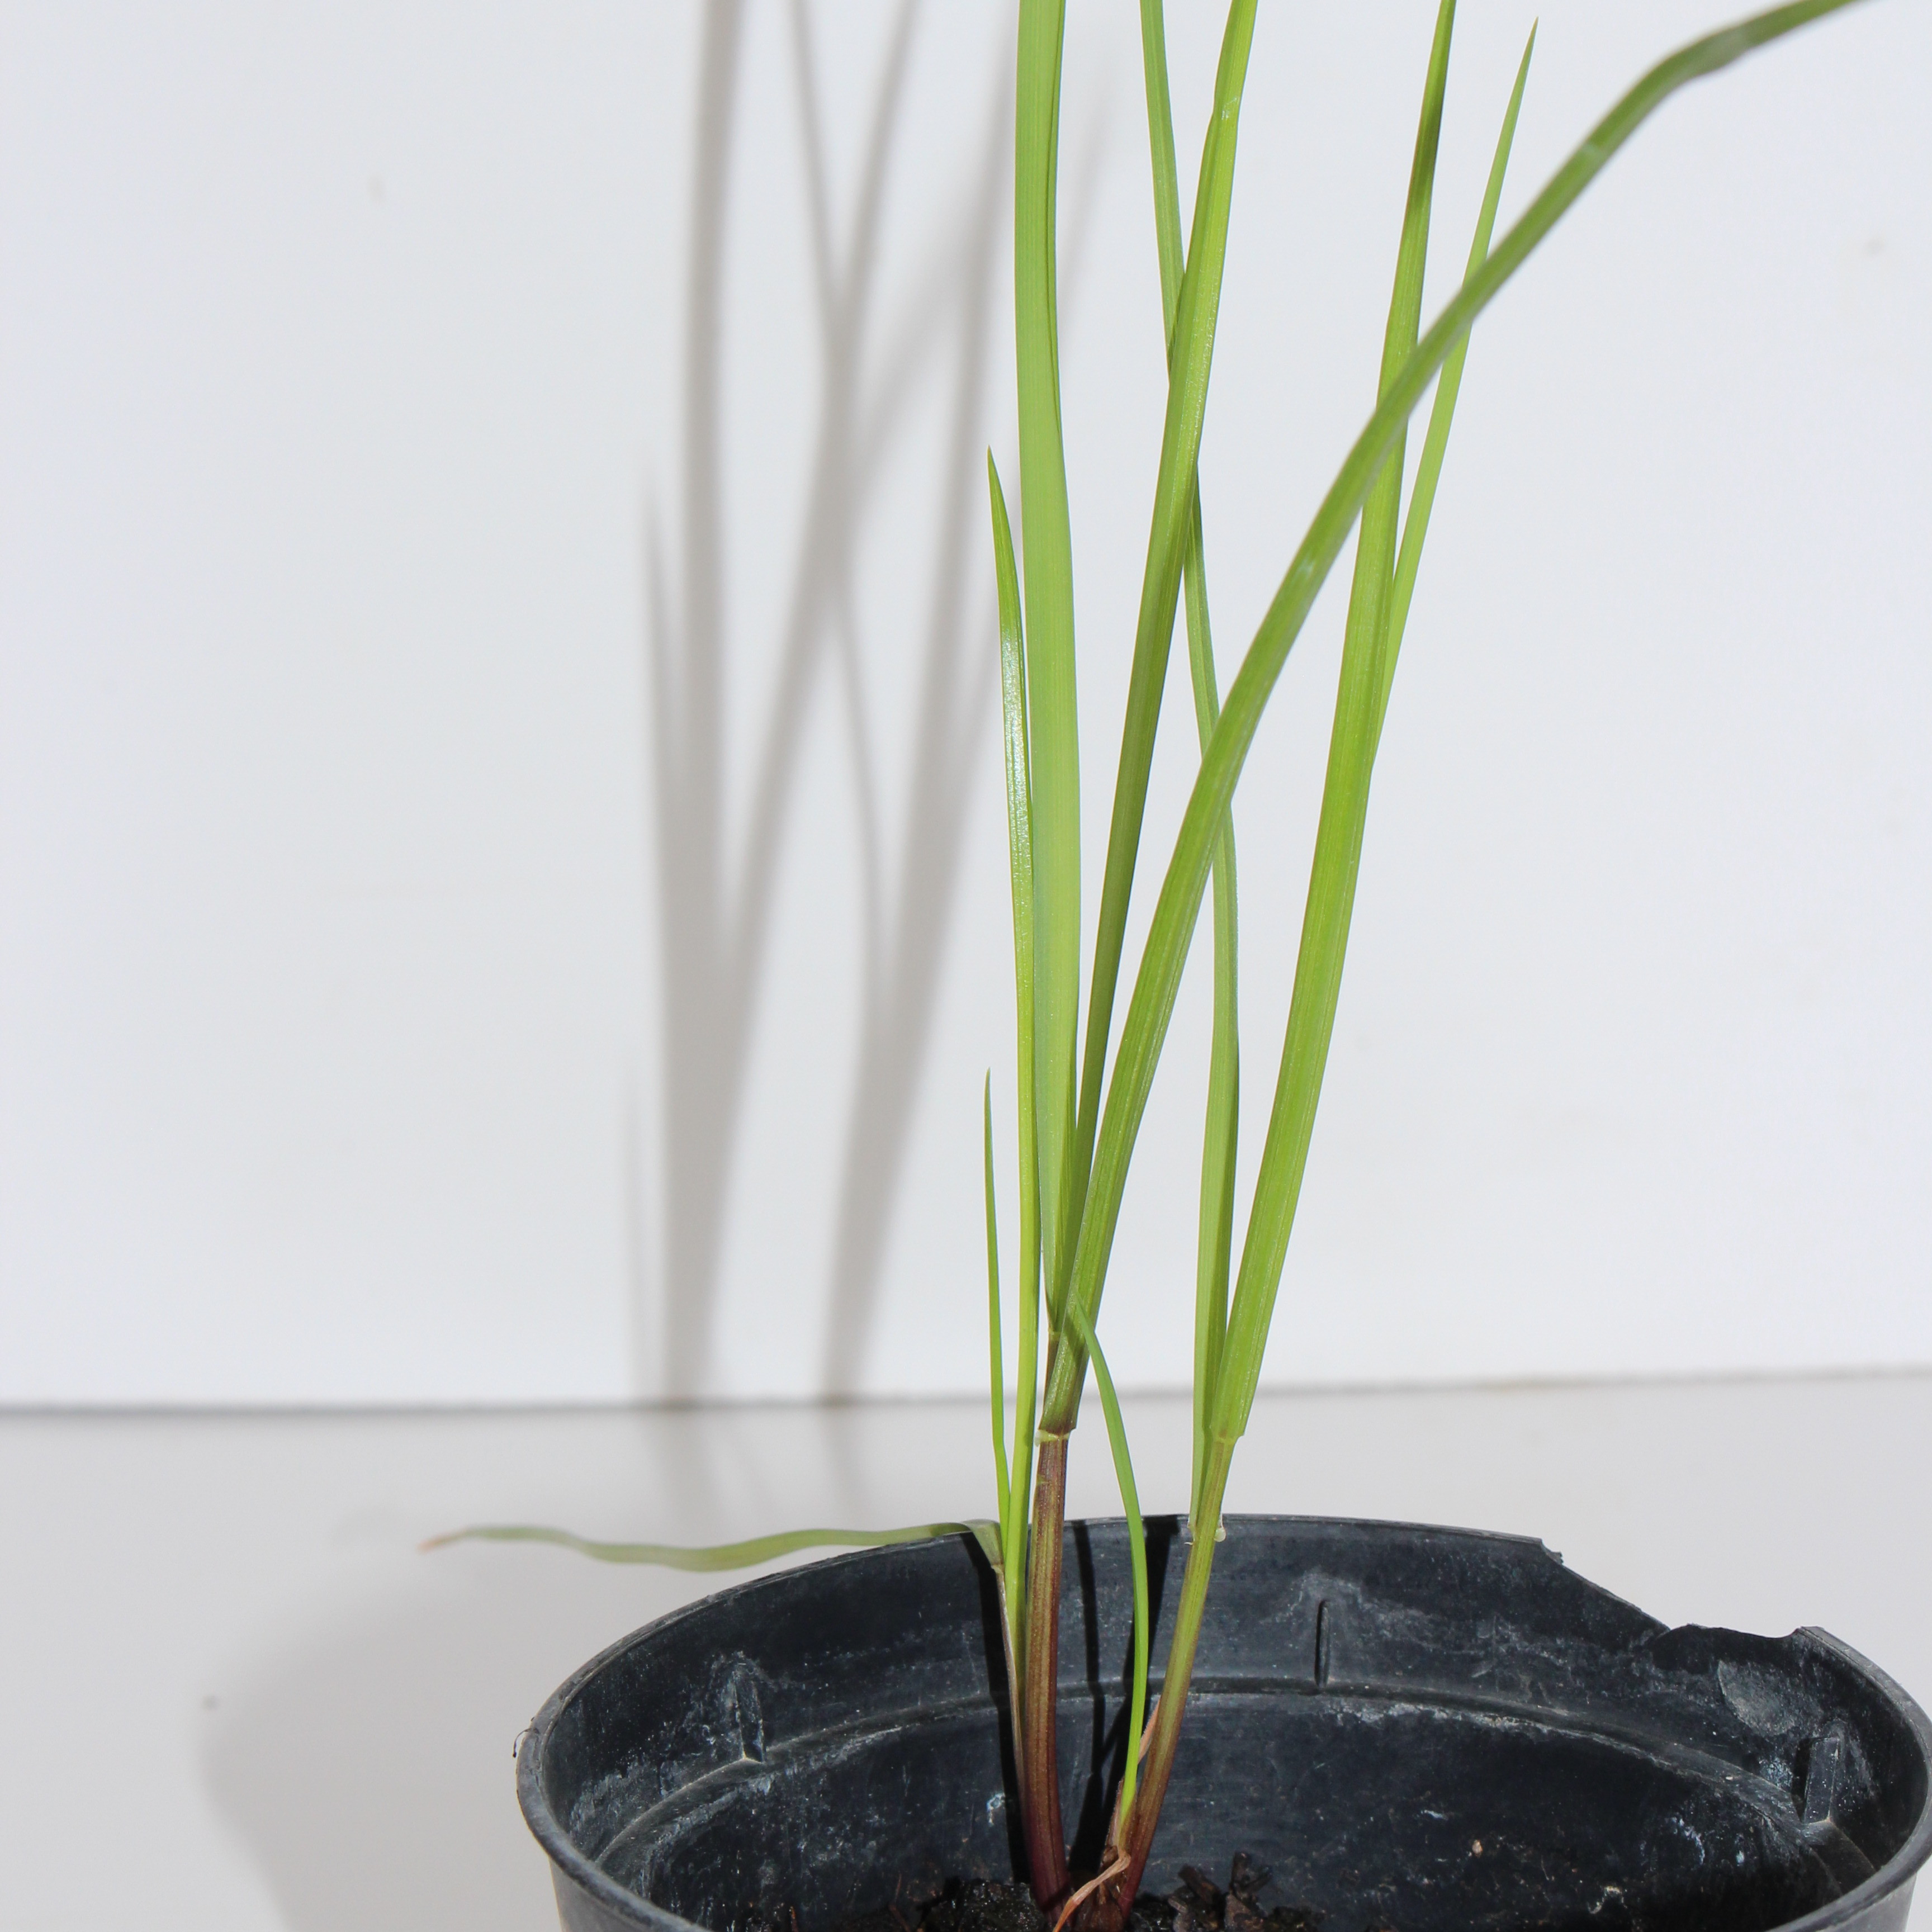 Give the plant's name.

Lolium multiflorum
